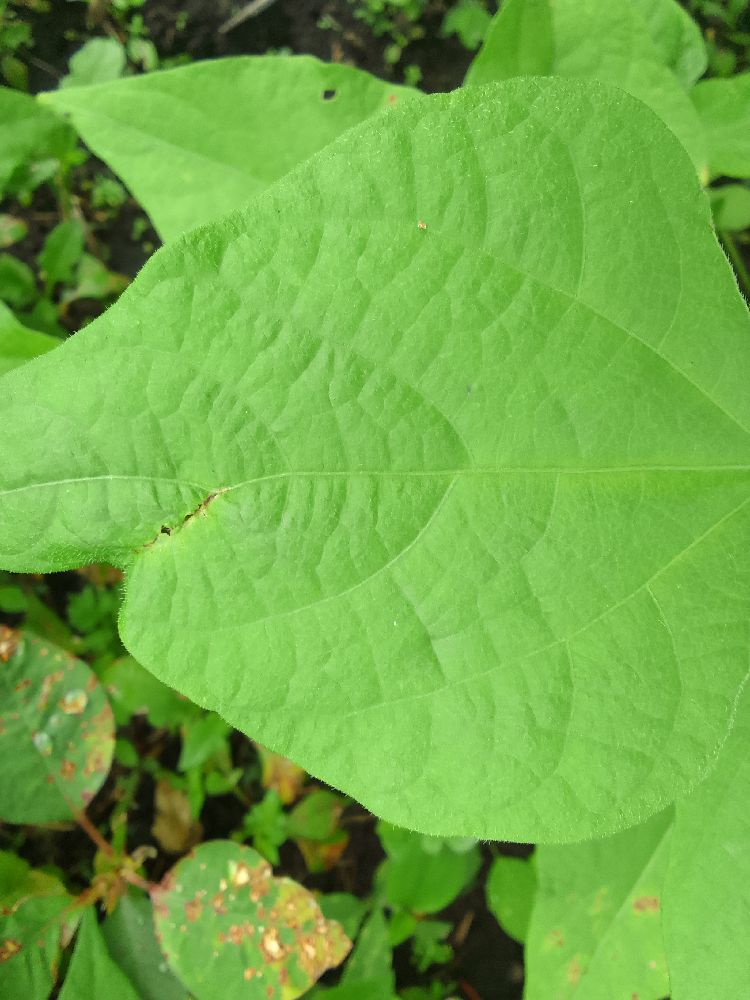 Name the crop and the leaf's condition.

common bean, healthy
